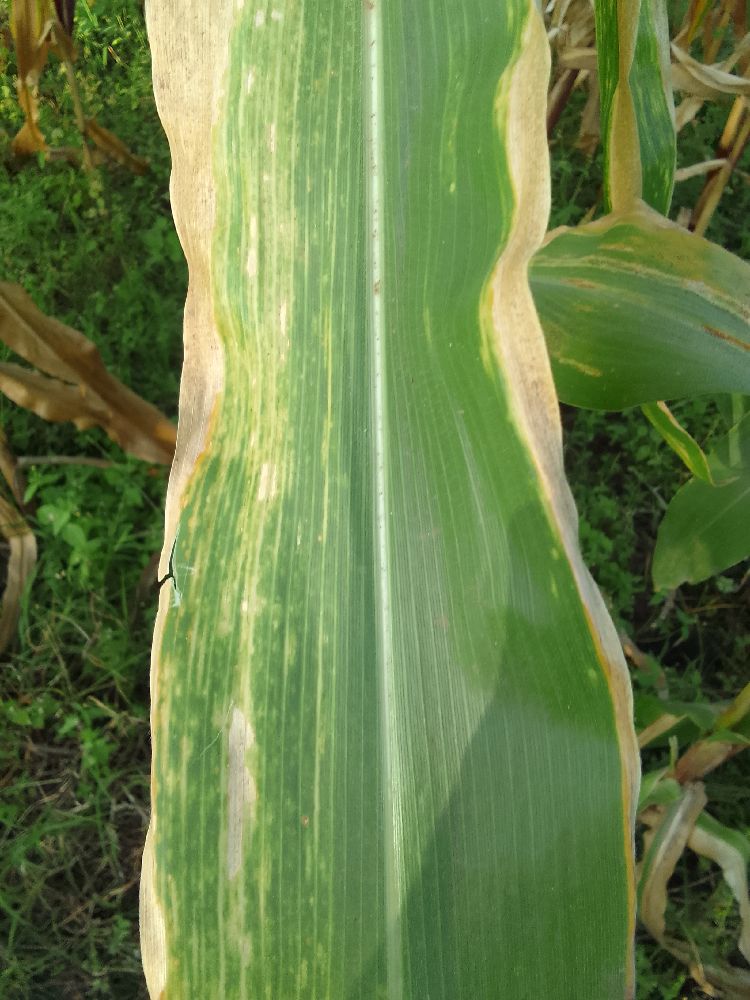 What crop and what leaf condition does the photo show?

maize, maize lethal necrosis
